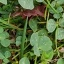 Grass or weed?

unstructured weed
